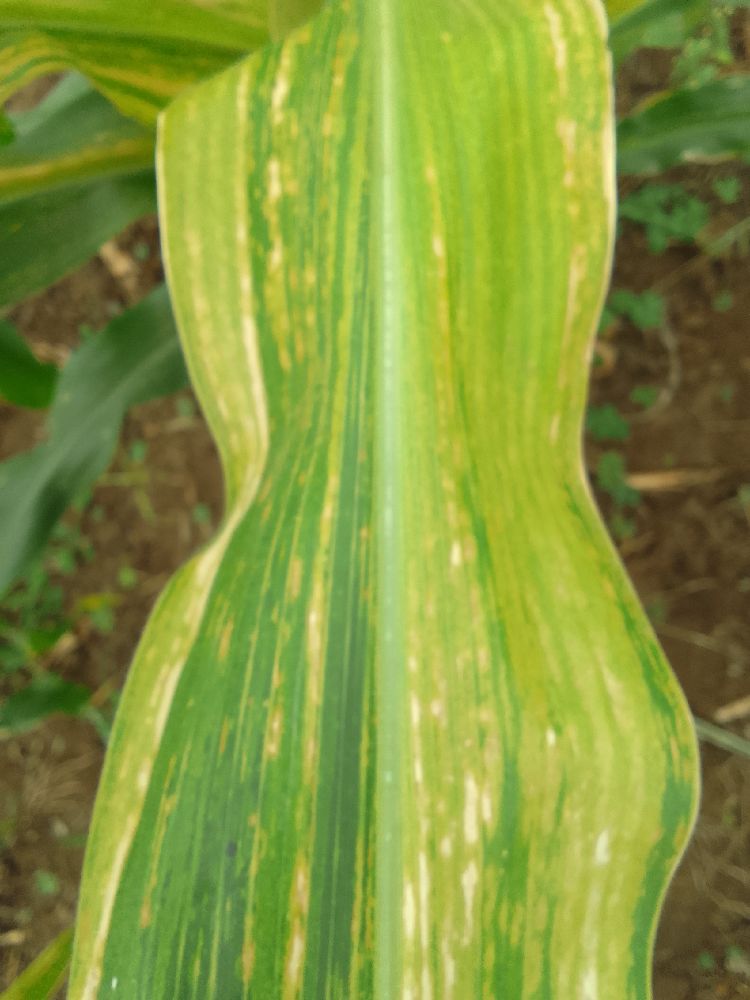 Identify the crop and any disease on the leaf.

maize, maize lethal necrosis
